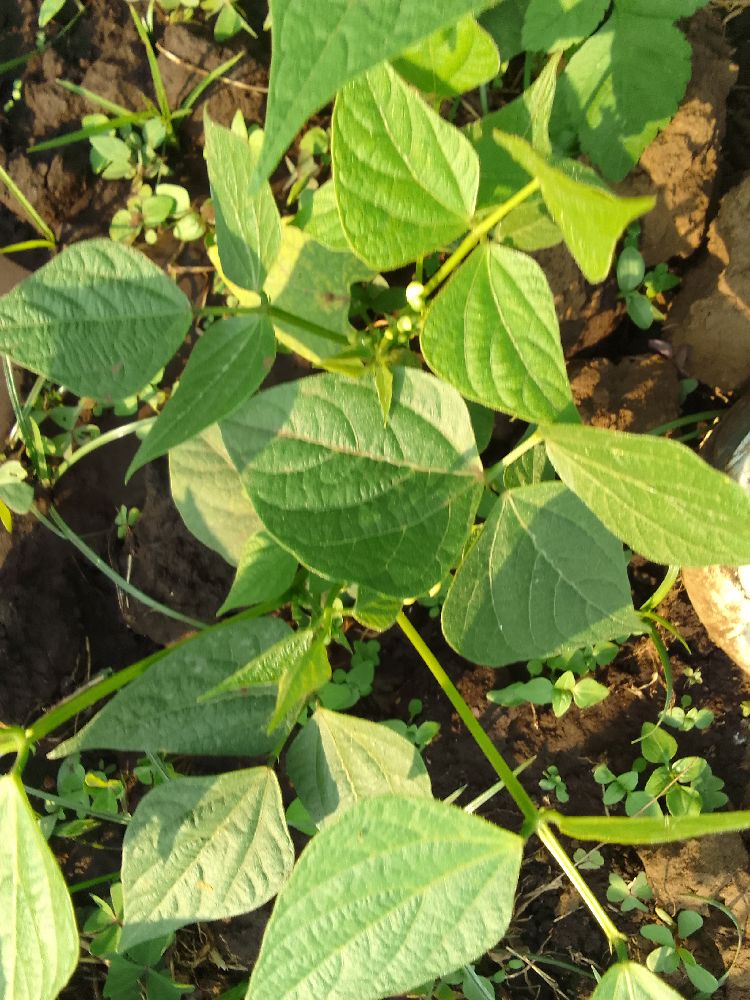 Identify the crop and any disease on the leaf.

common bean, healthy
